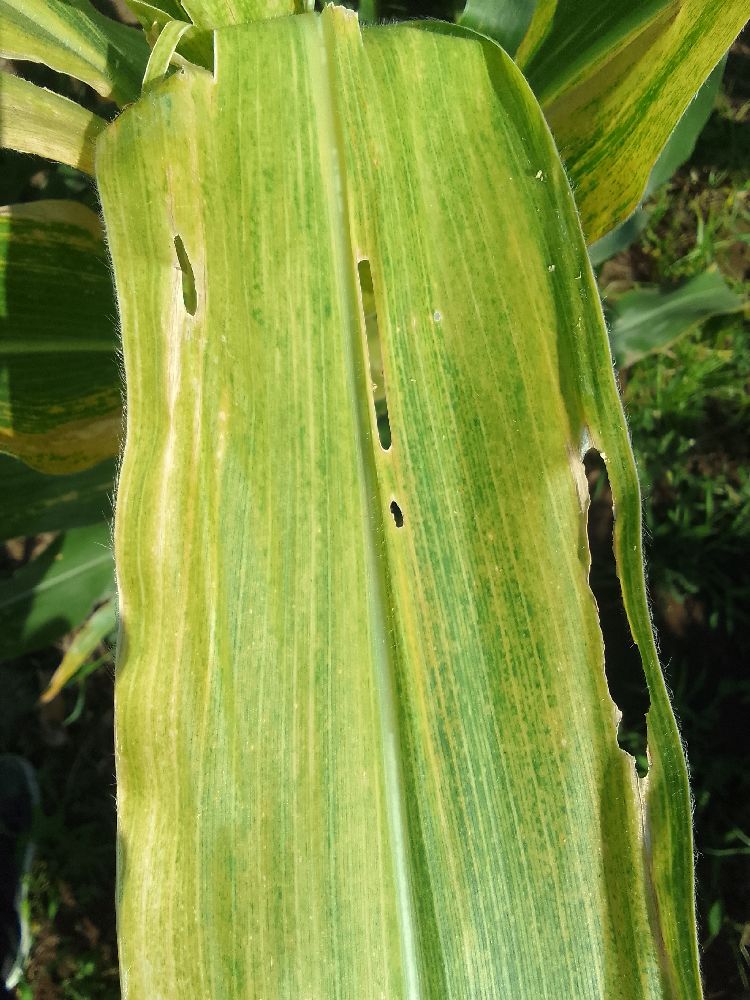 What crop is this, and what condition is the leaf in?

maize, maize lethal necrosis
